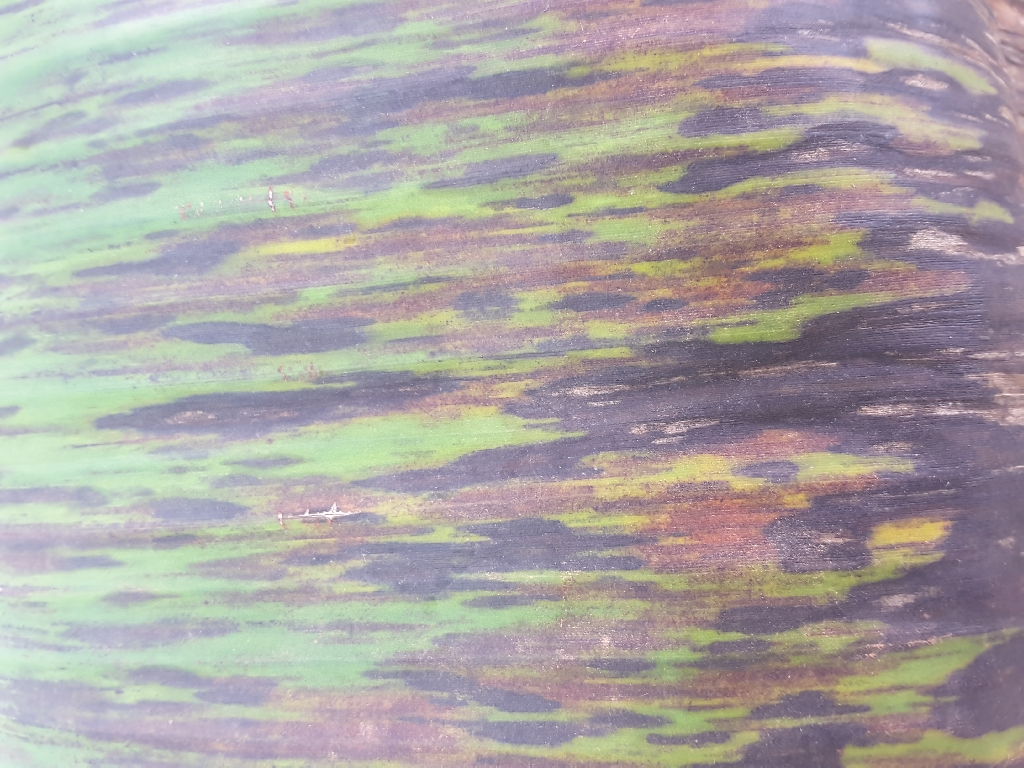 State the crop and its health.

banana, black sigatoka
